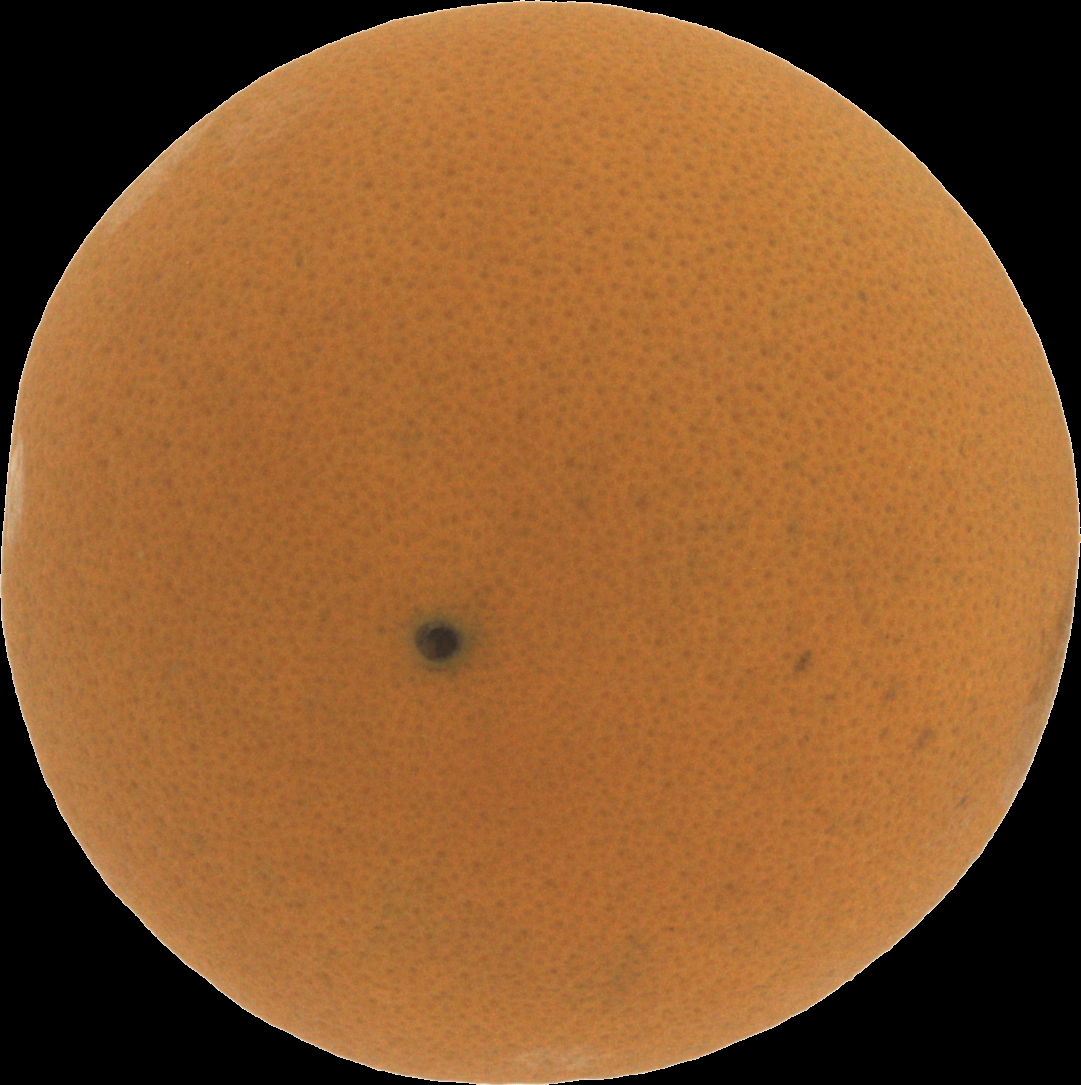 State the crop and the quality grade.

orange, good
